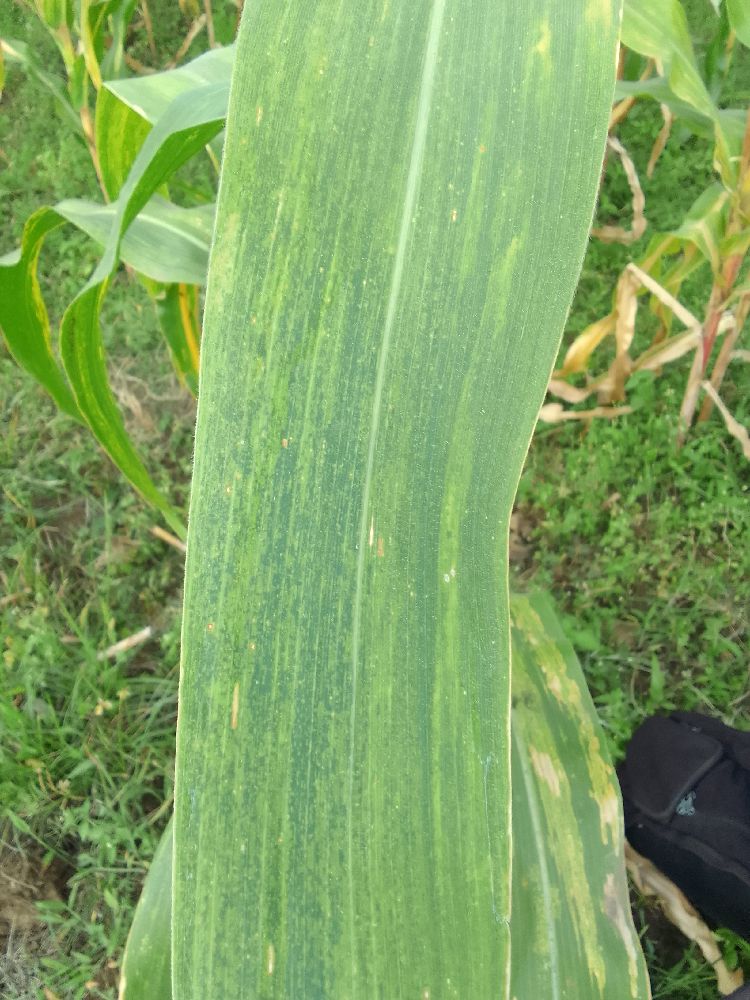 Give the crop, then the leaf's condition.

maize, maize lethal necrosis
